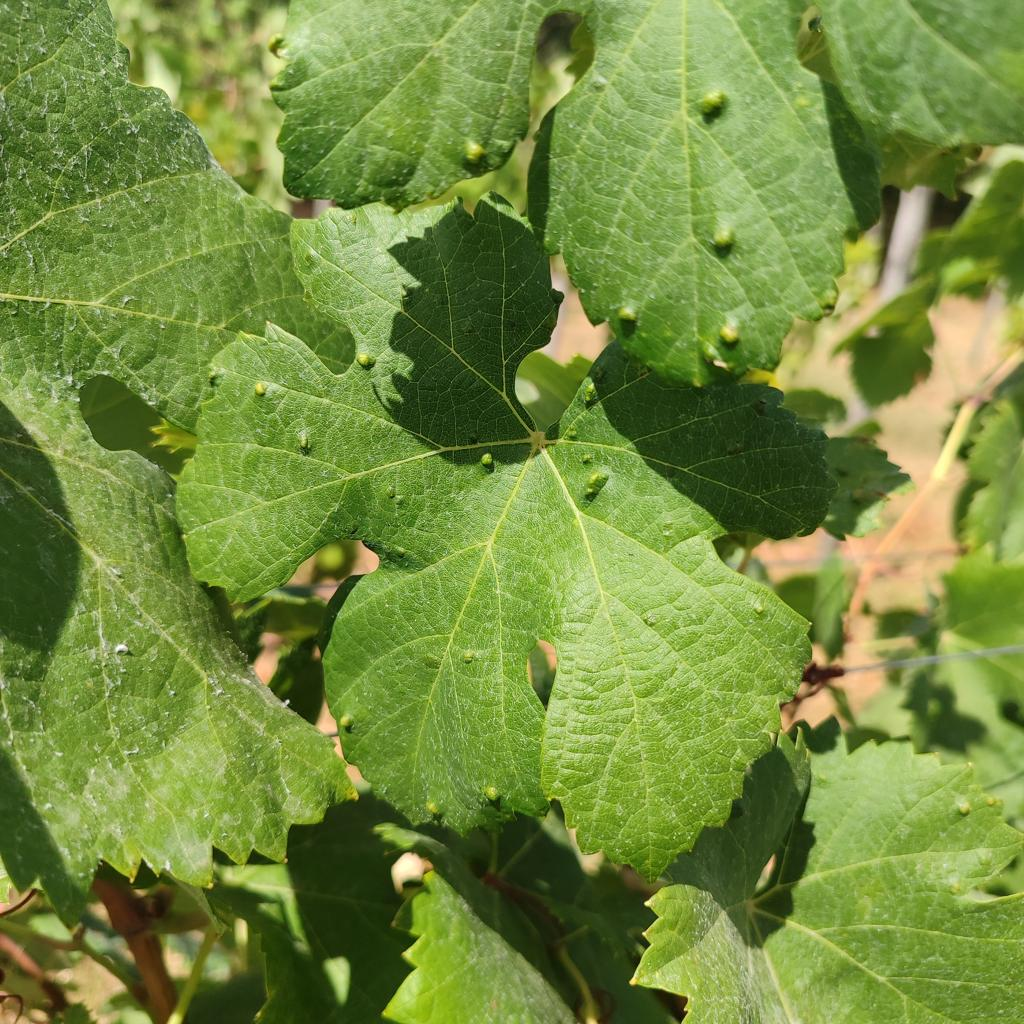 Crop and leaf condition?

grapevine, erineum mite
